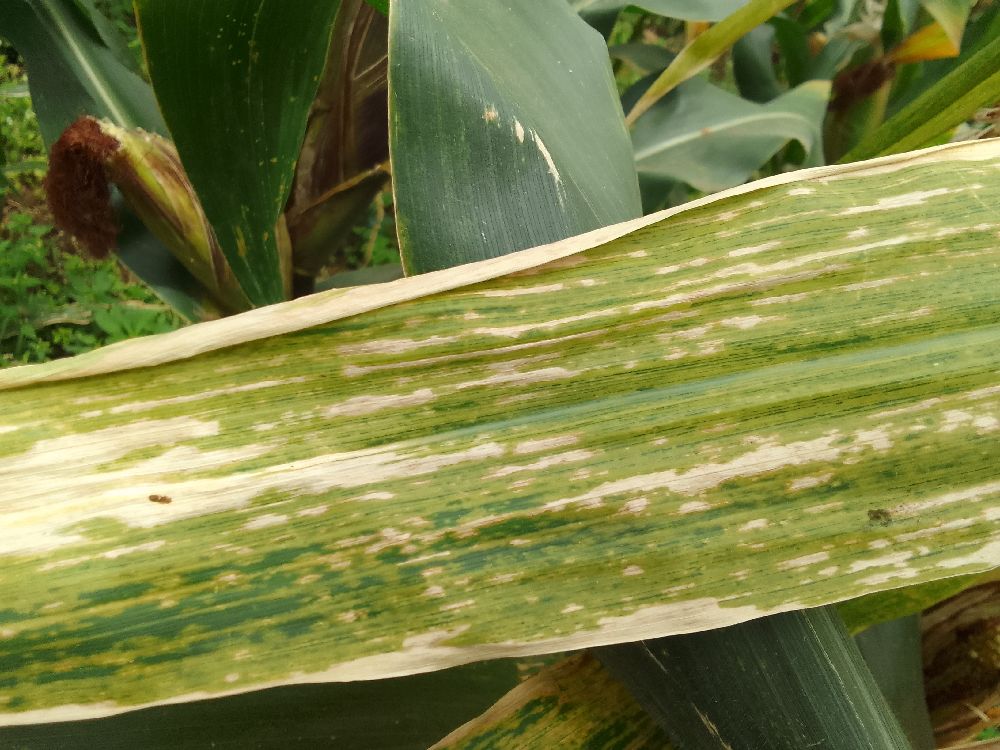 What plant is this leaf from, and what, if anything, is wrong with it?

maize, maize lethal necrosis
